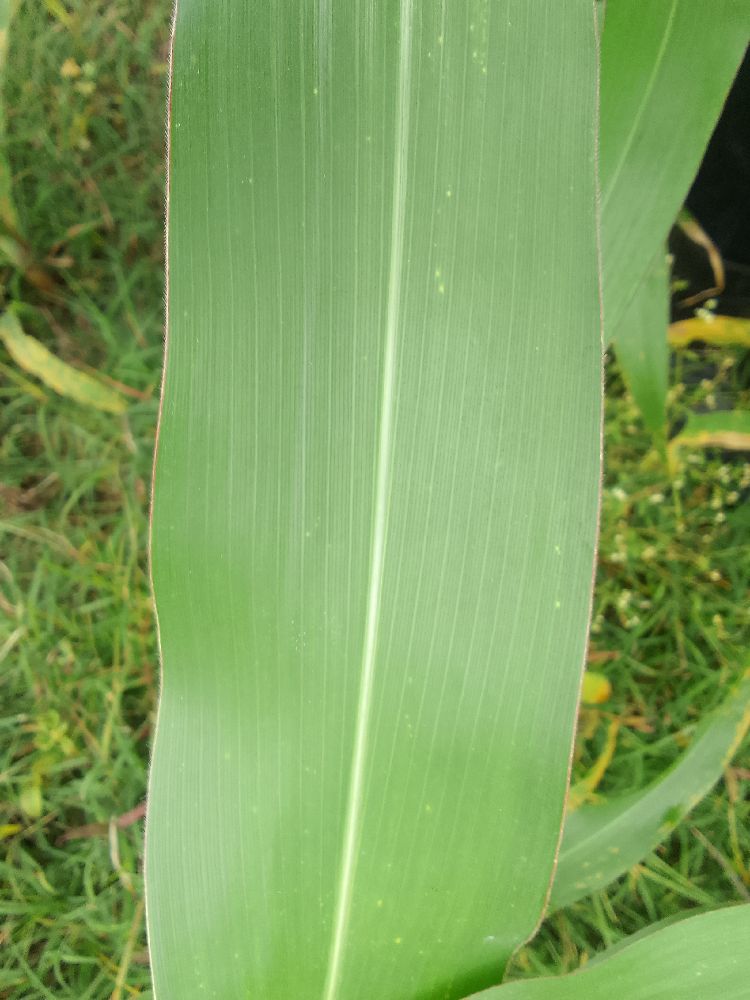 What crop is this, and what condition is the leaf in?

maize, healthy
